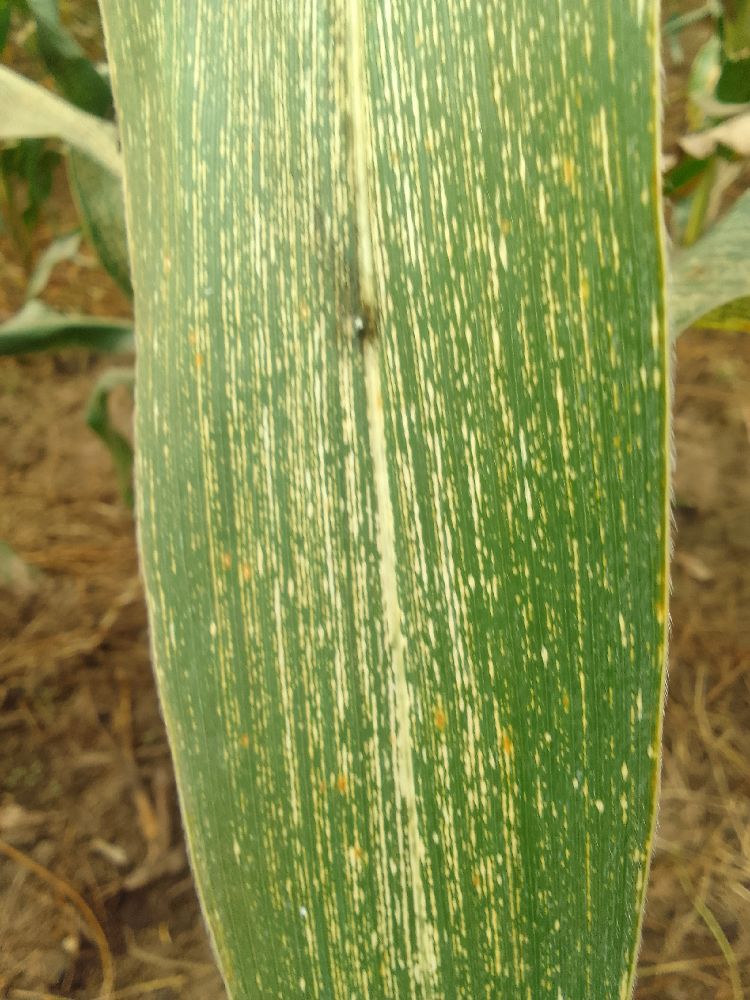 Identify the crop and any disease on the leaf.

maize, maize streak virus
